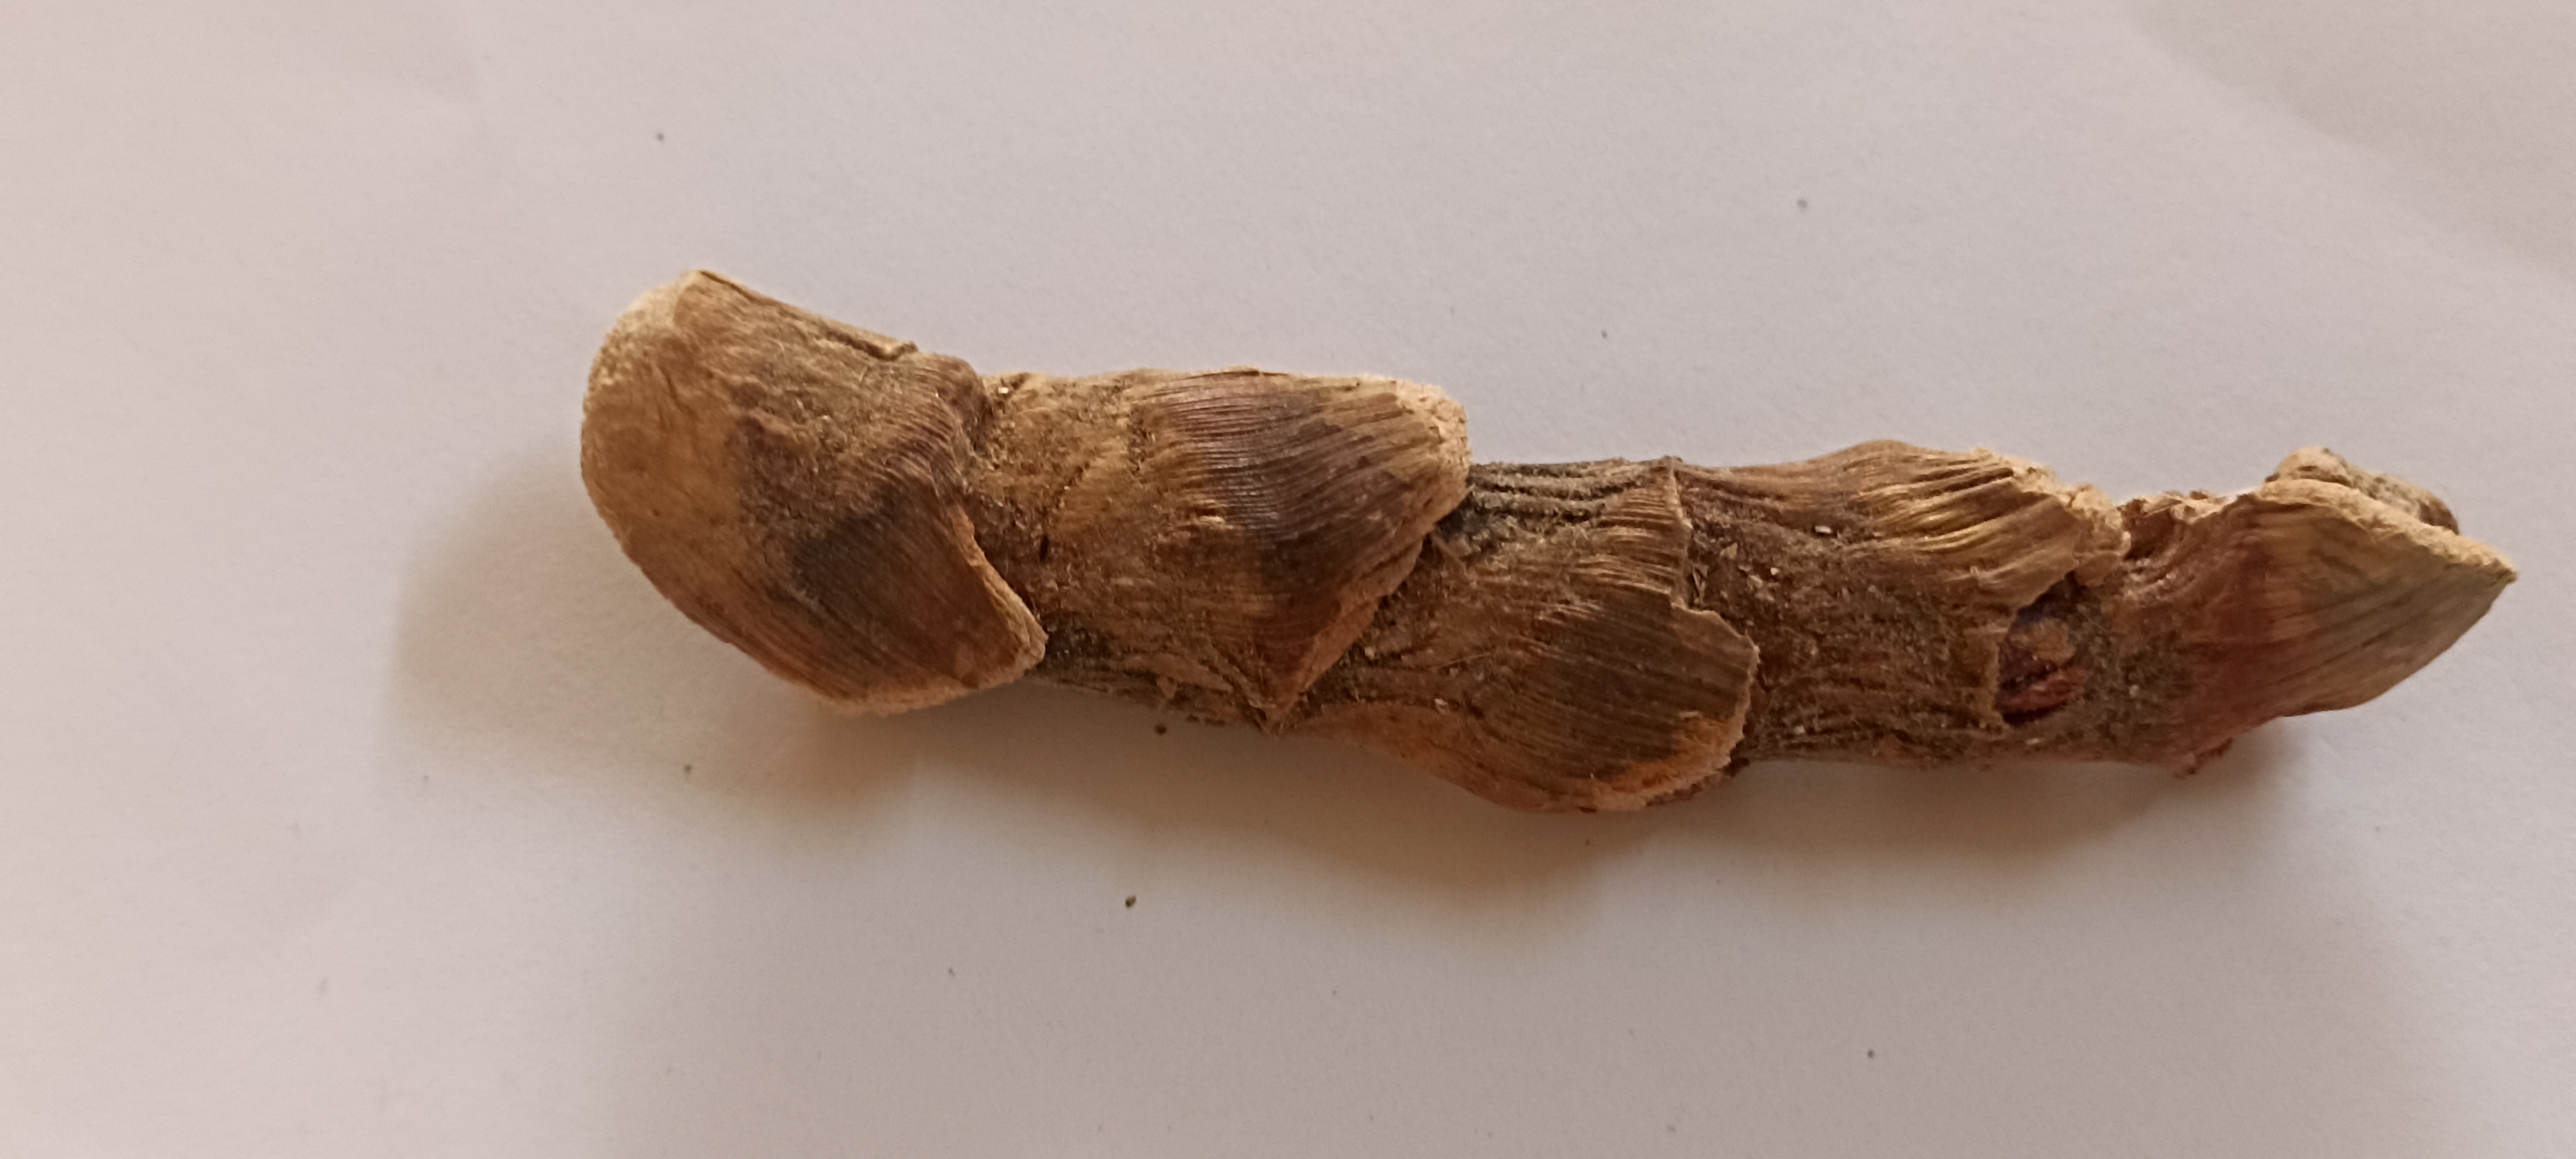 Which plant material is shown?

vekhand
